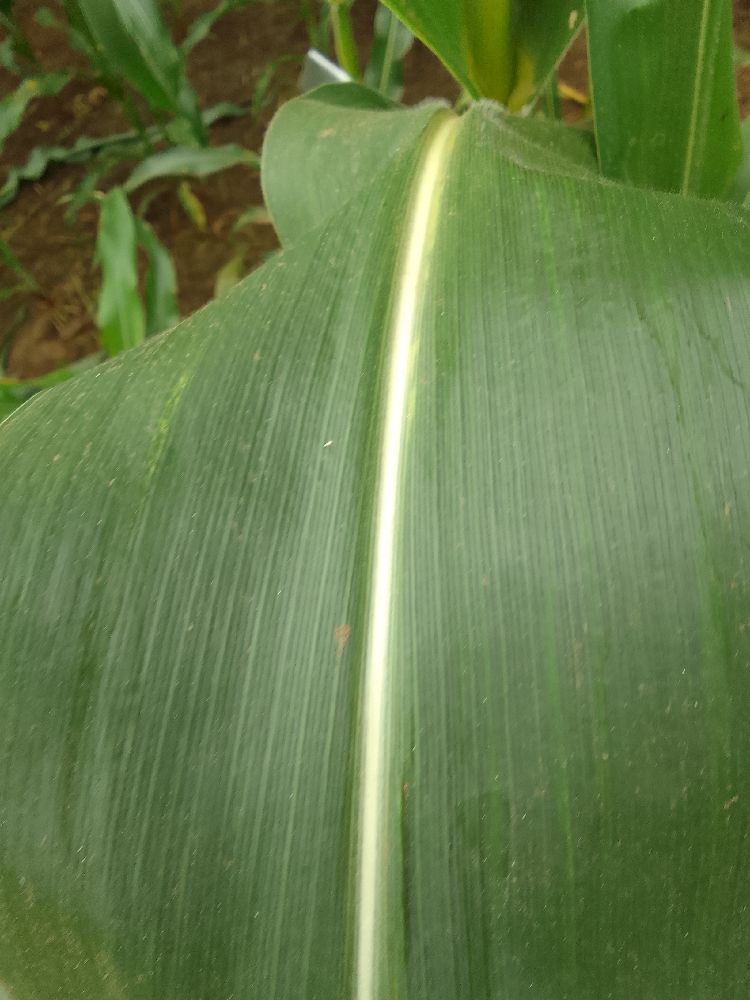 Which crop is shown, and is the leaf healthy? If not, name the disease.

maize, healthy
